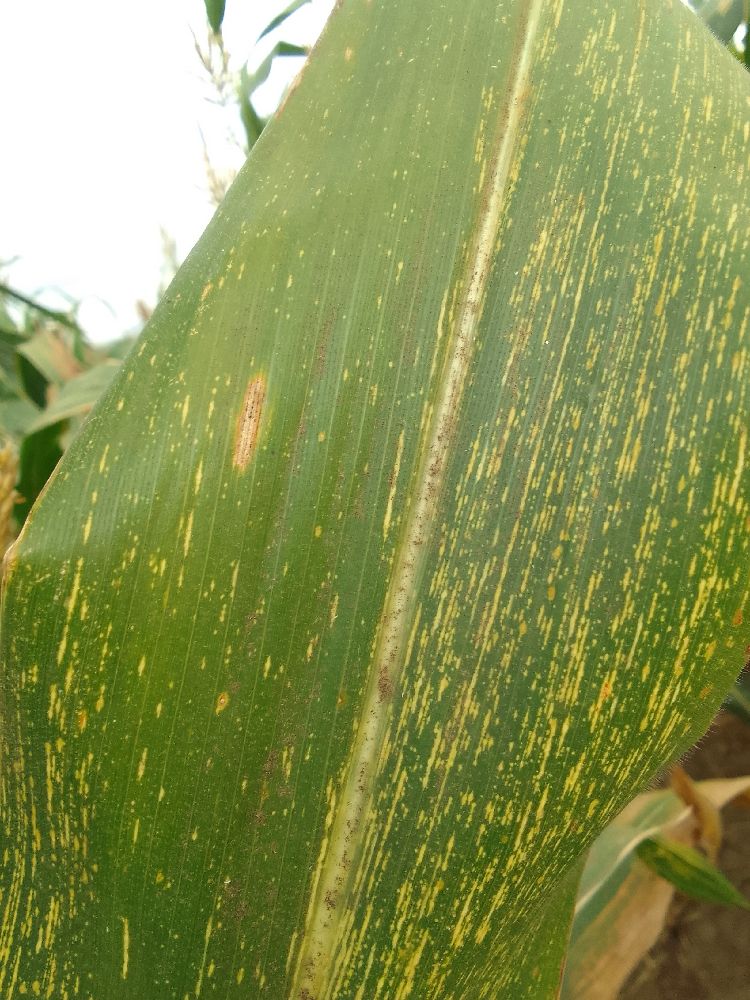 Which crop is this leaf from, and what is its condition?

maize, maize streak virus
